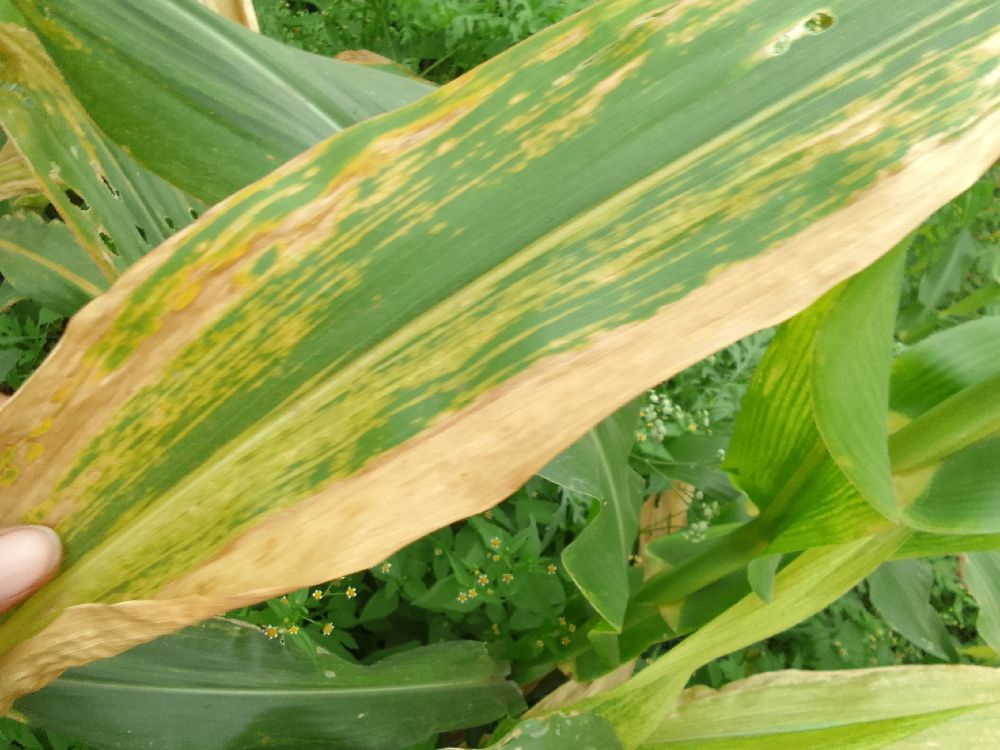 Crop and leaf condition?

maize, maize lethal necrosis
